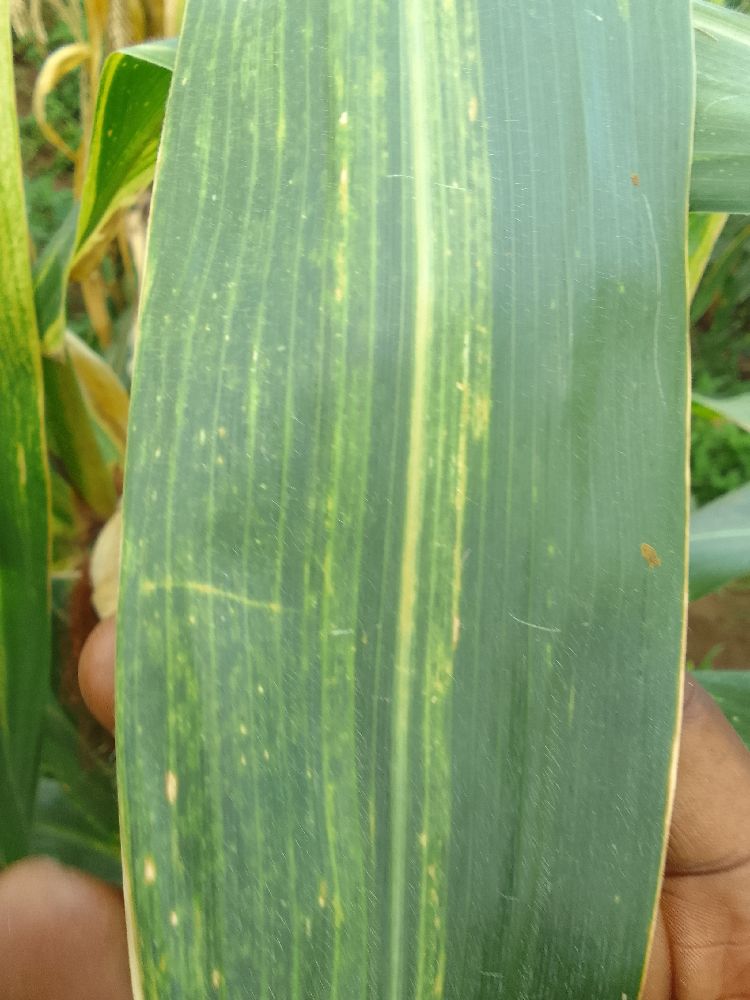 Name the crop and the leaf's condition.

maize, maize lethal necrosis
